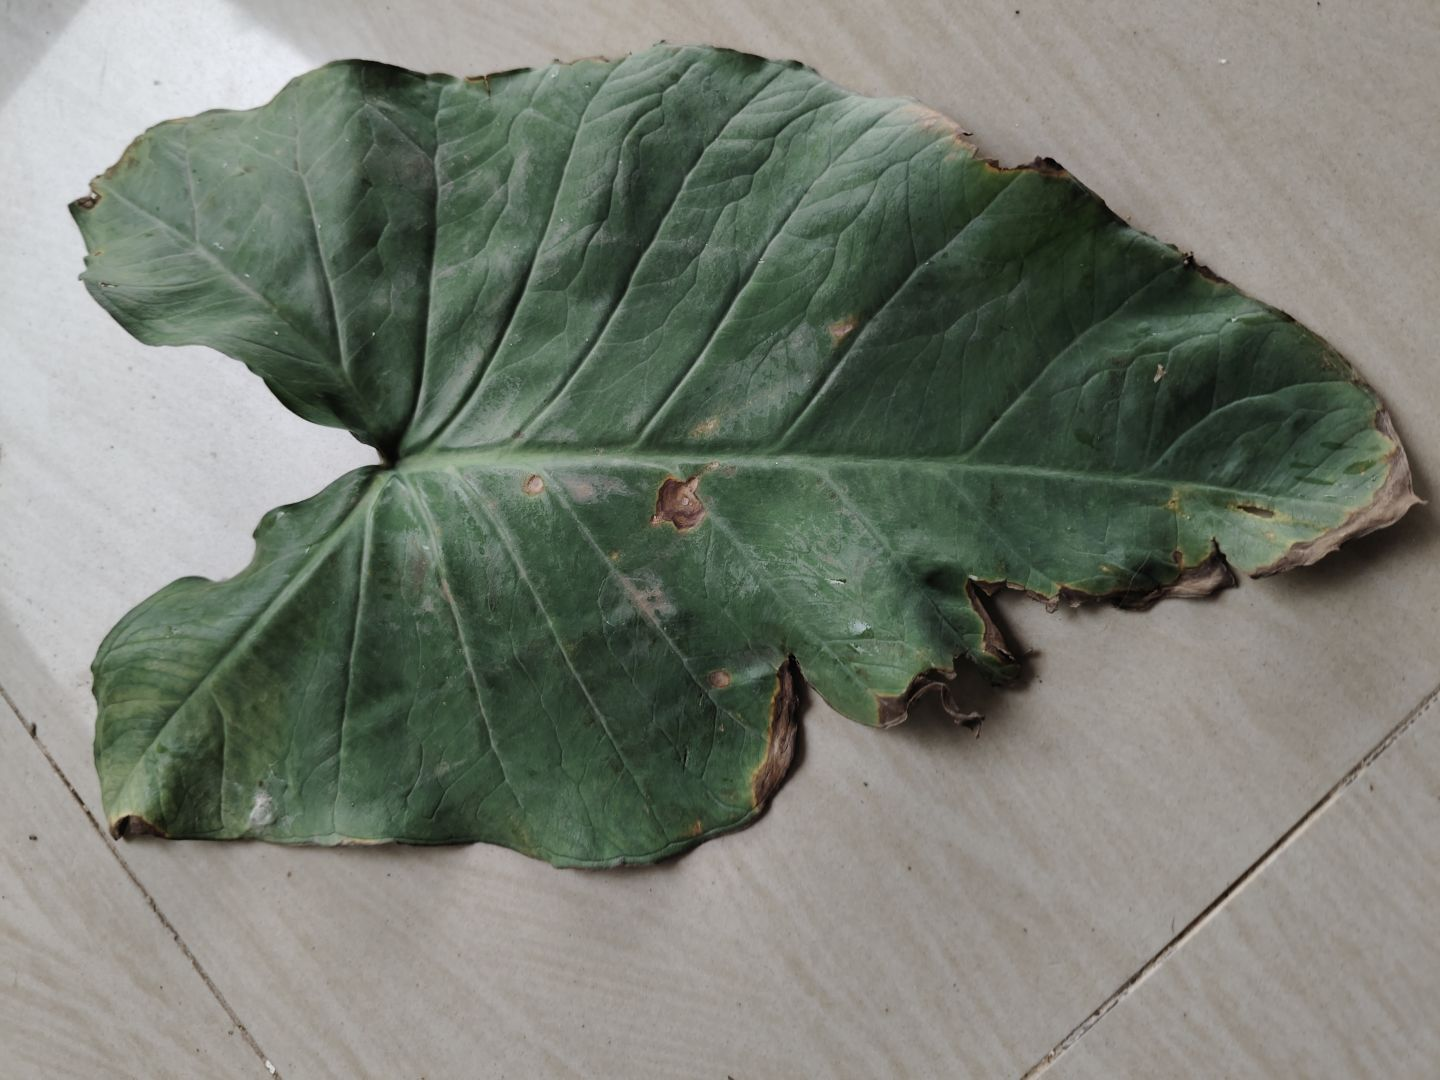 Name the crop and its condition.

taro, leaf blight
